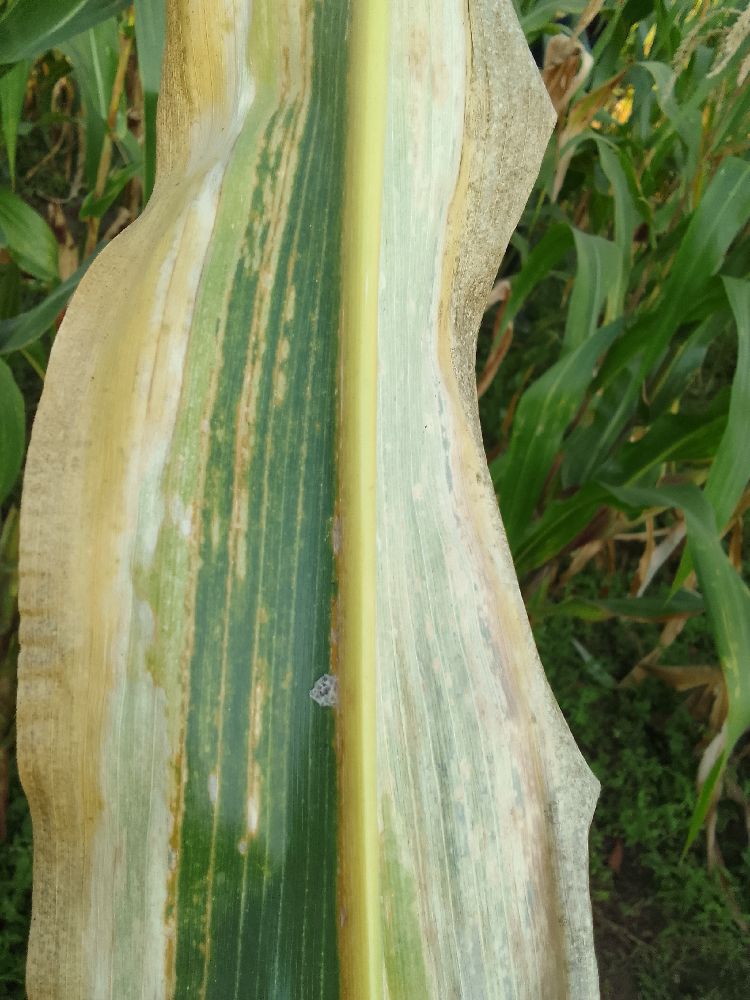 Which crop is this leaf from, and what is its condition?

maize, maize lethal necrosis
